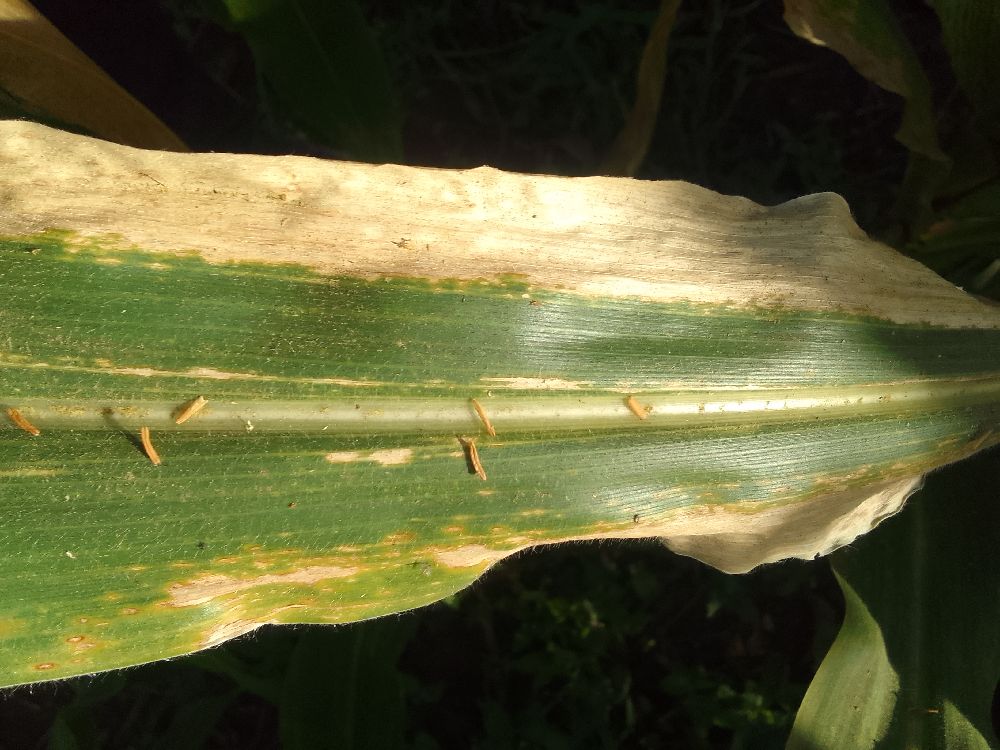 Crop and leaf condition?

maize, maize lethal necrosis
